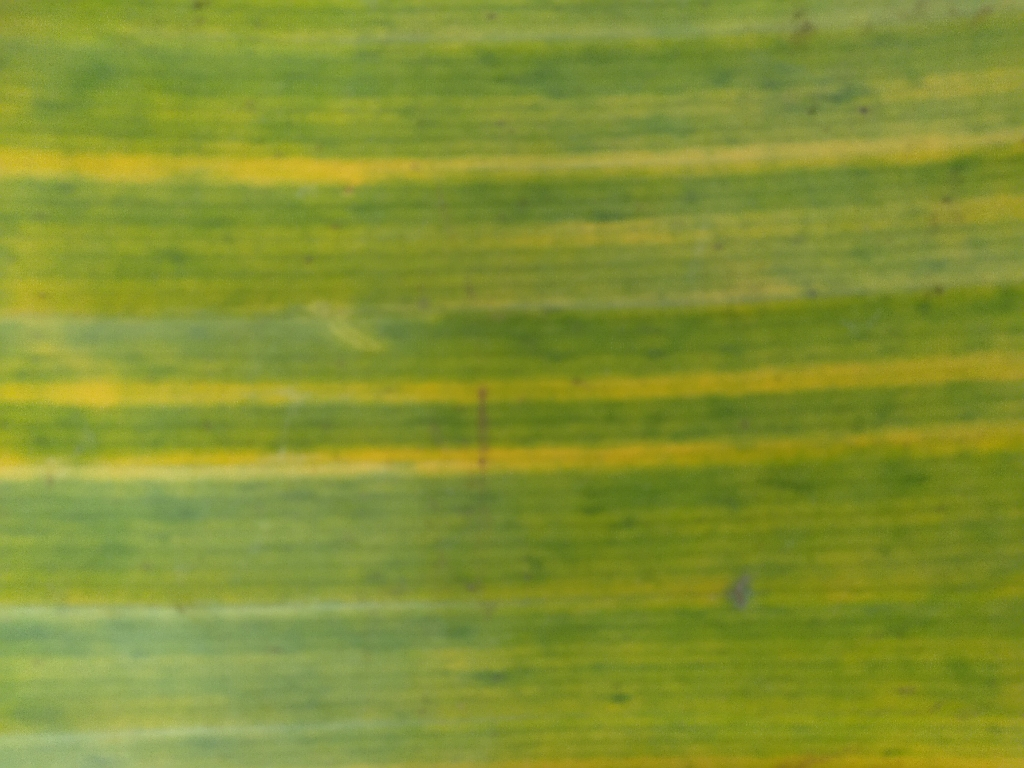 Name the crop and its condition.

banana, fusarium wilt race 1
